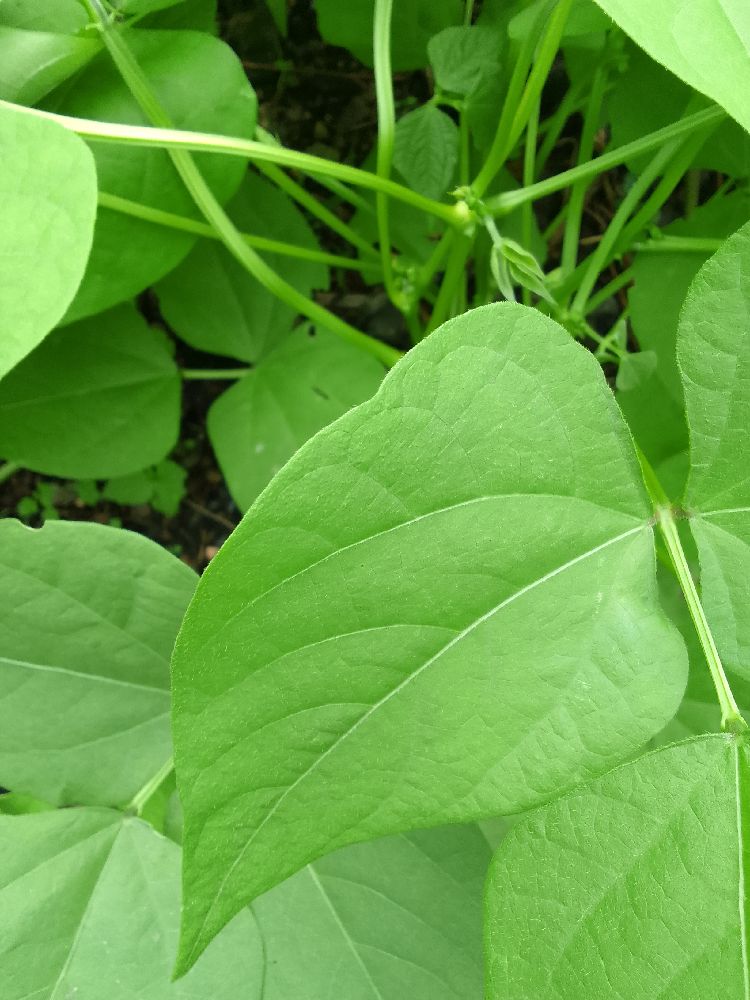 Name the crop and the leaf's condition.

common bean, healthy
